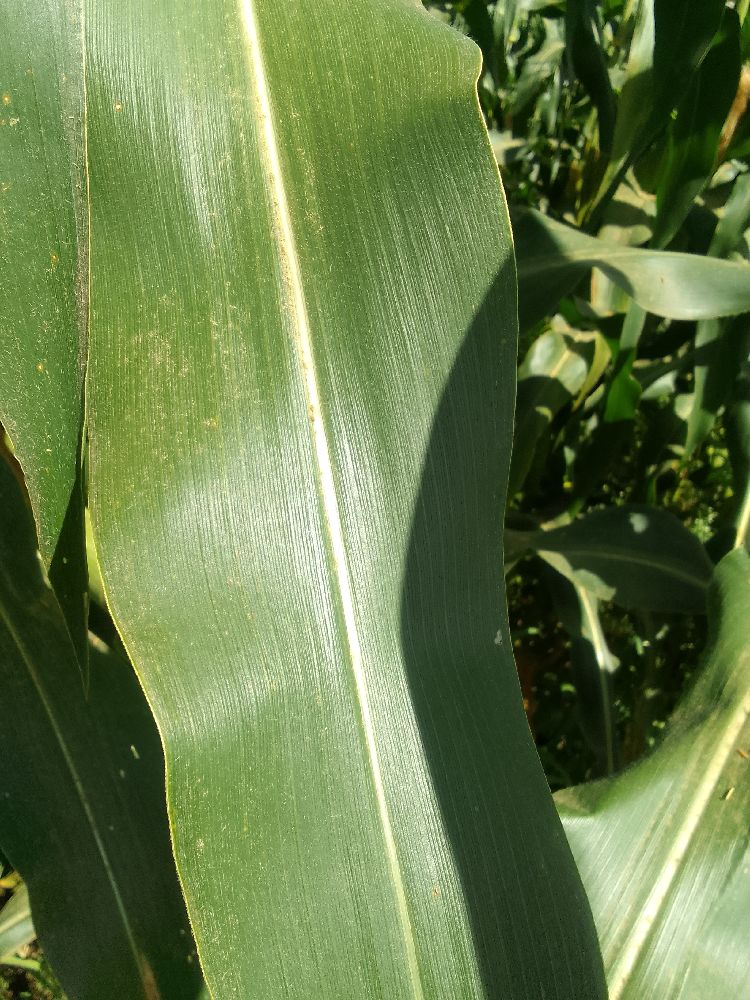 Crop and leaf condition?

maize, healthy
